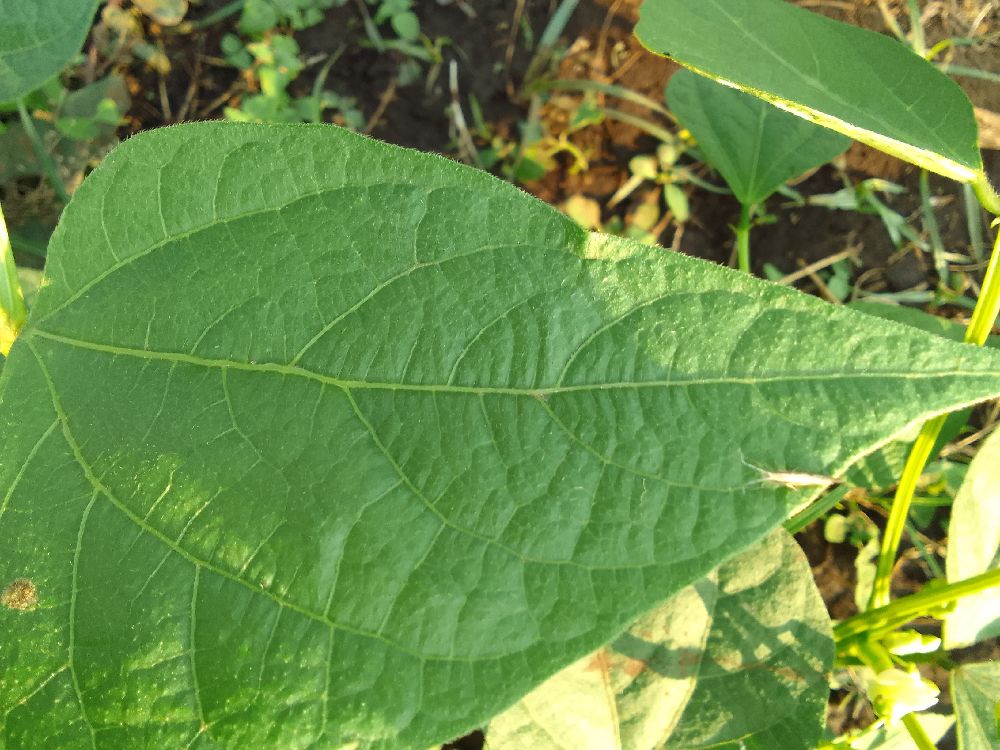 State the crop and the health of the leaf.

common bean, healthy
